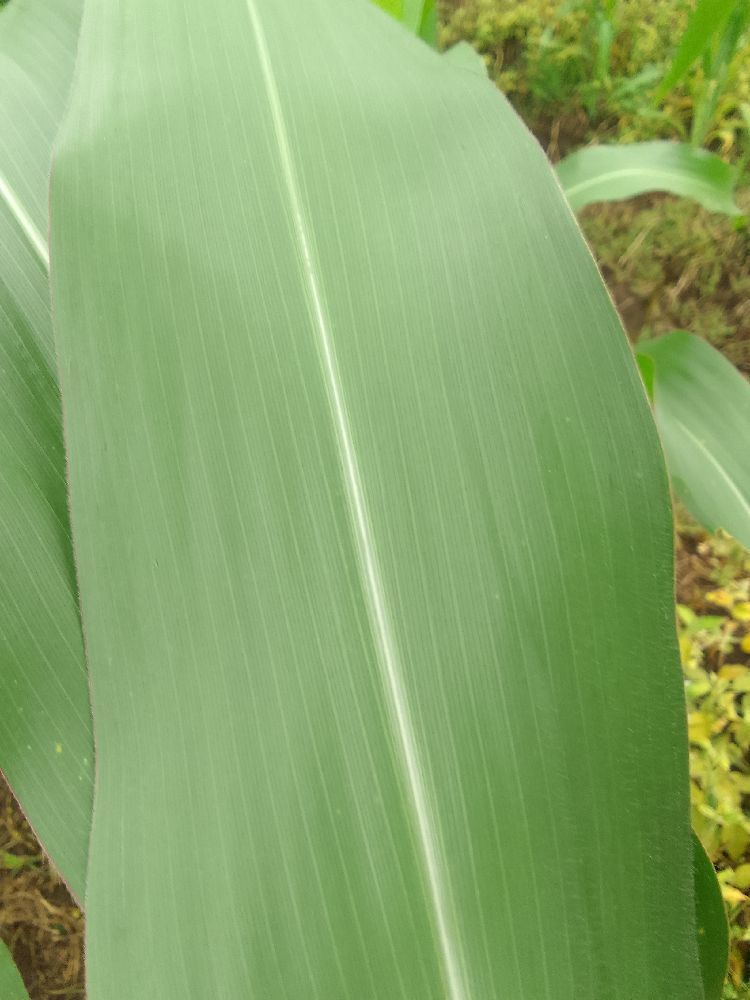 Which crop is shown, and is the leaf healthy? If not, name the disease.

maize, healthy
